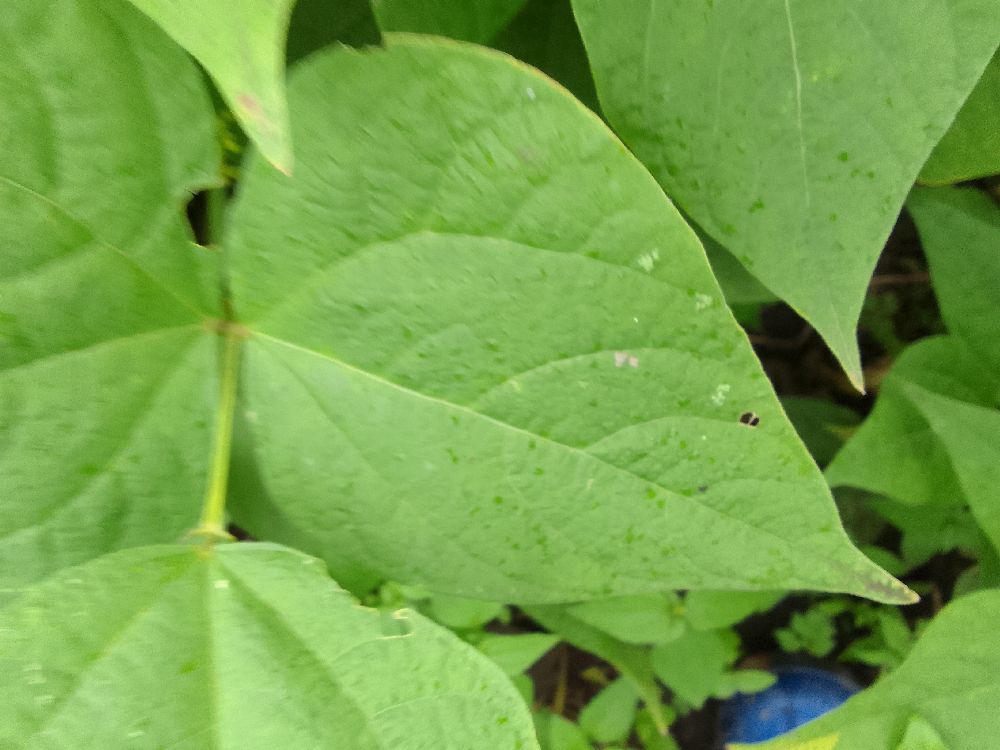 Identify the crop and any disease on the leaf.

common bean, healthy
